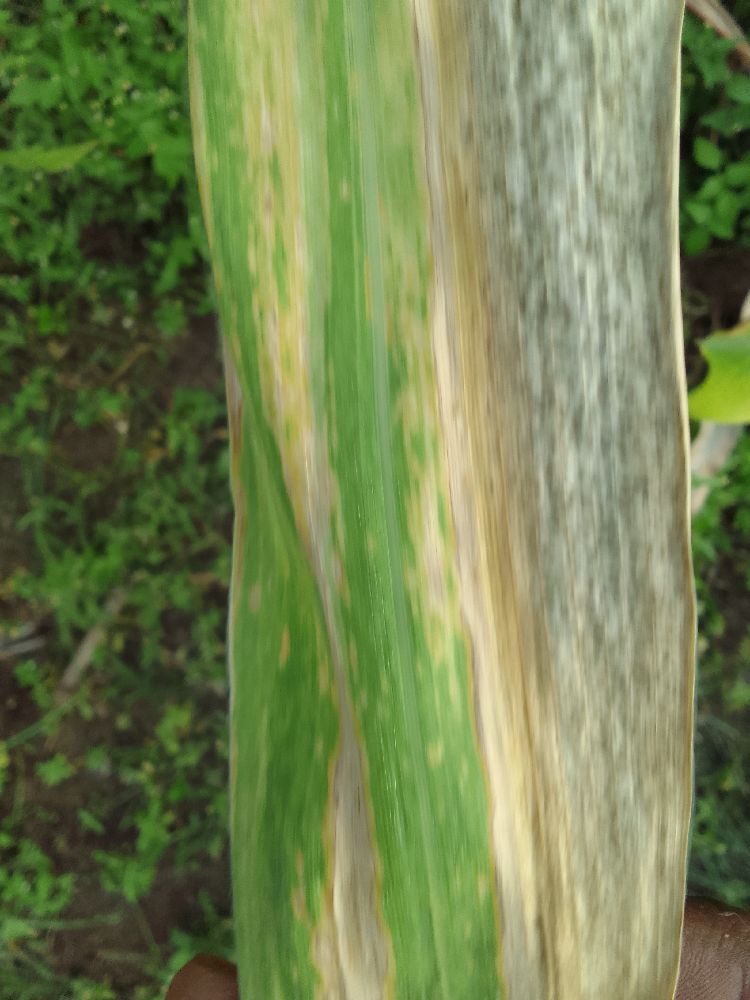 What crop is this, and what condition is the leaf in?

maize, maize lethal necrosis
